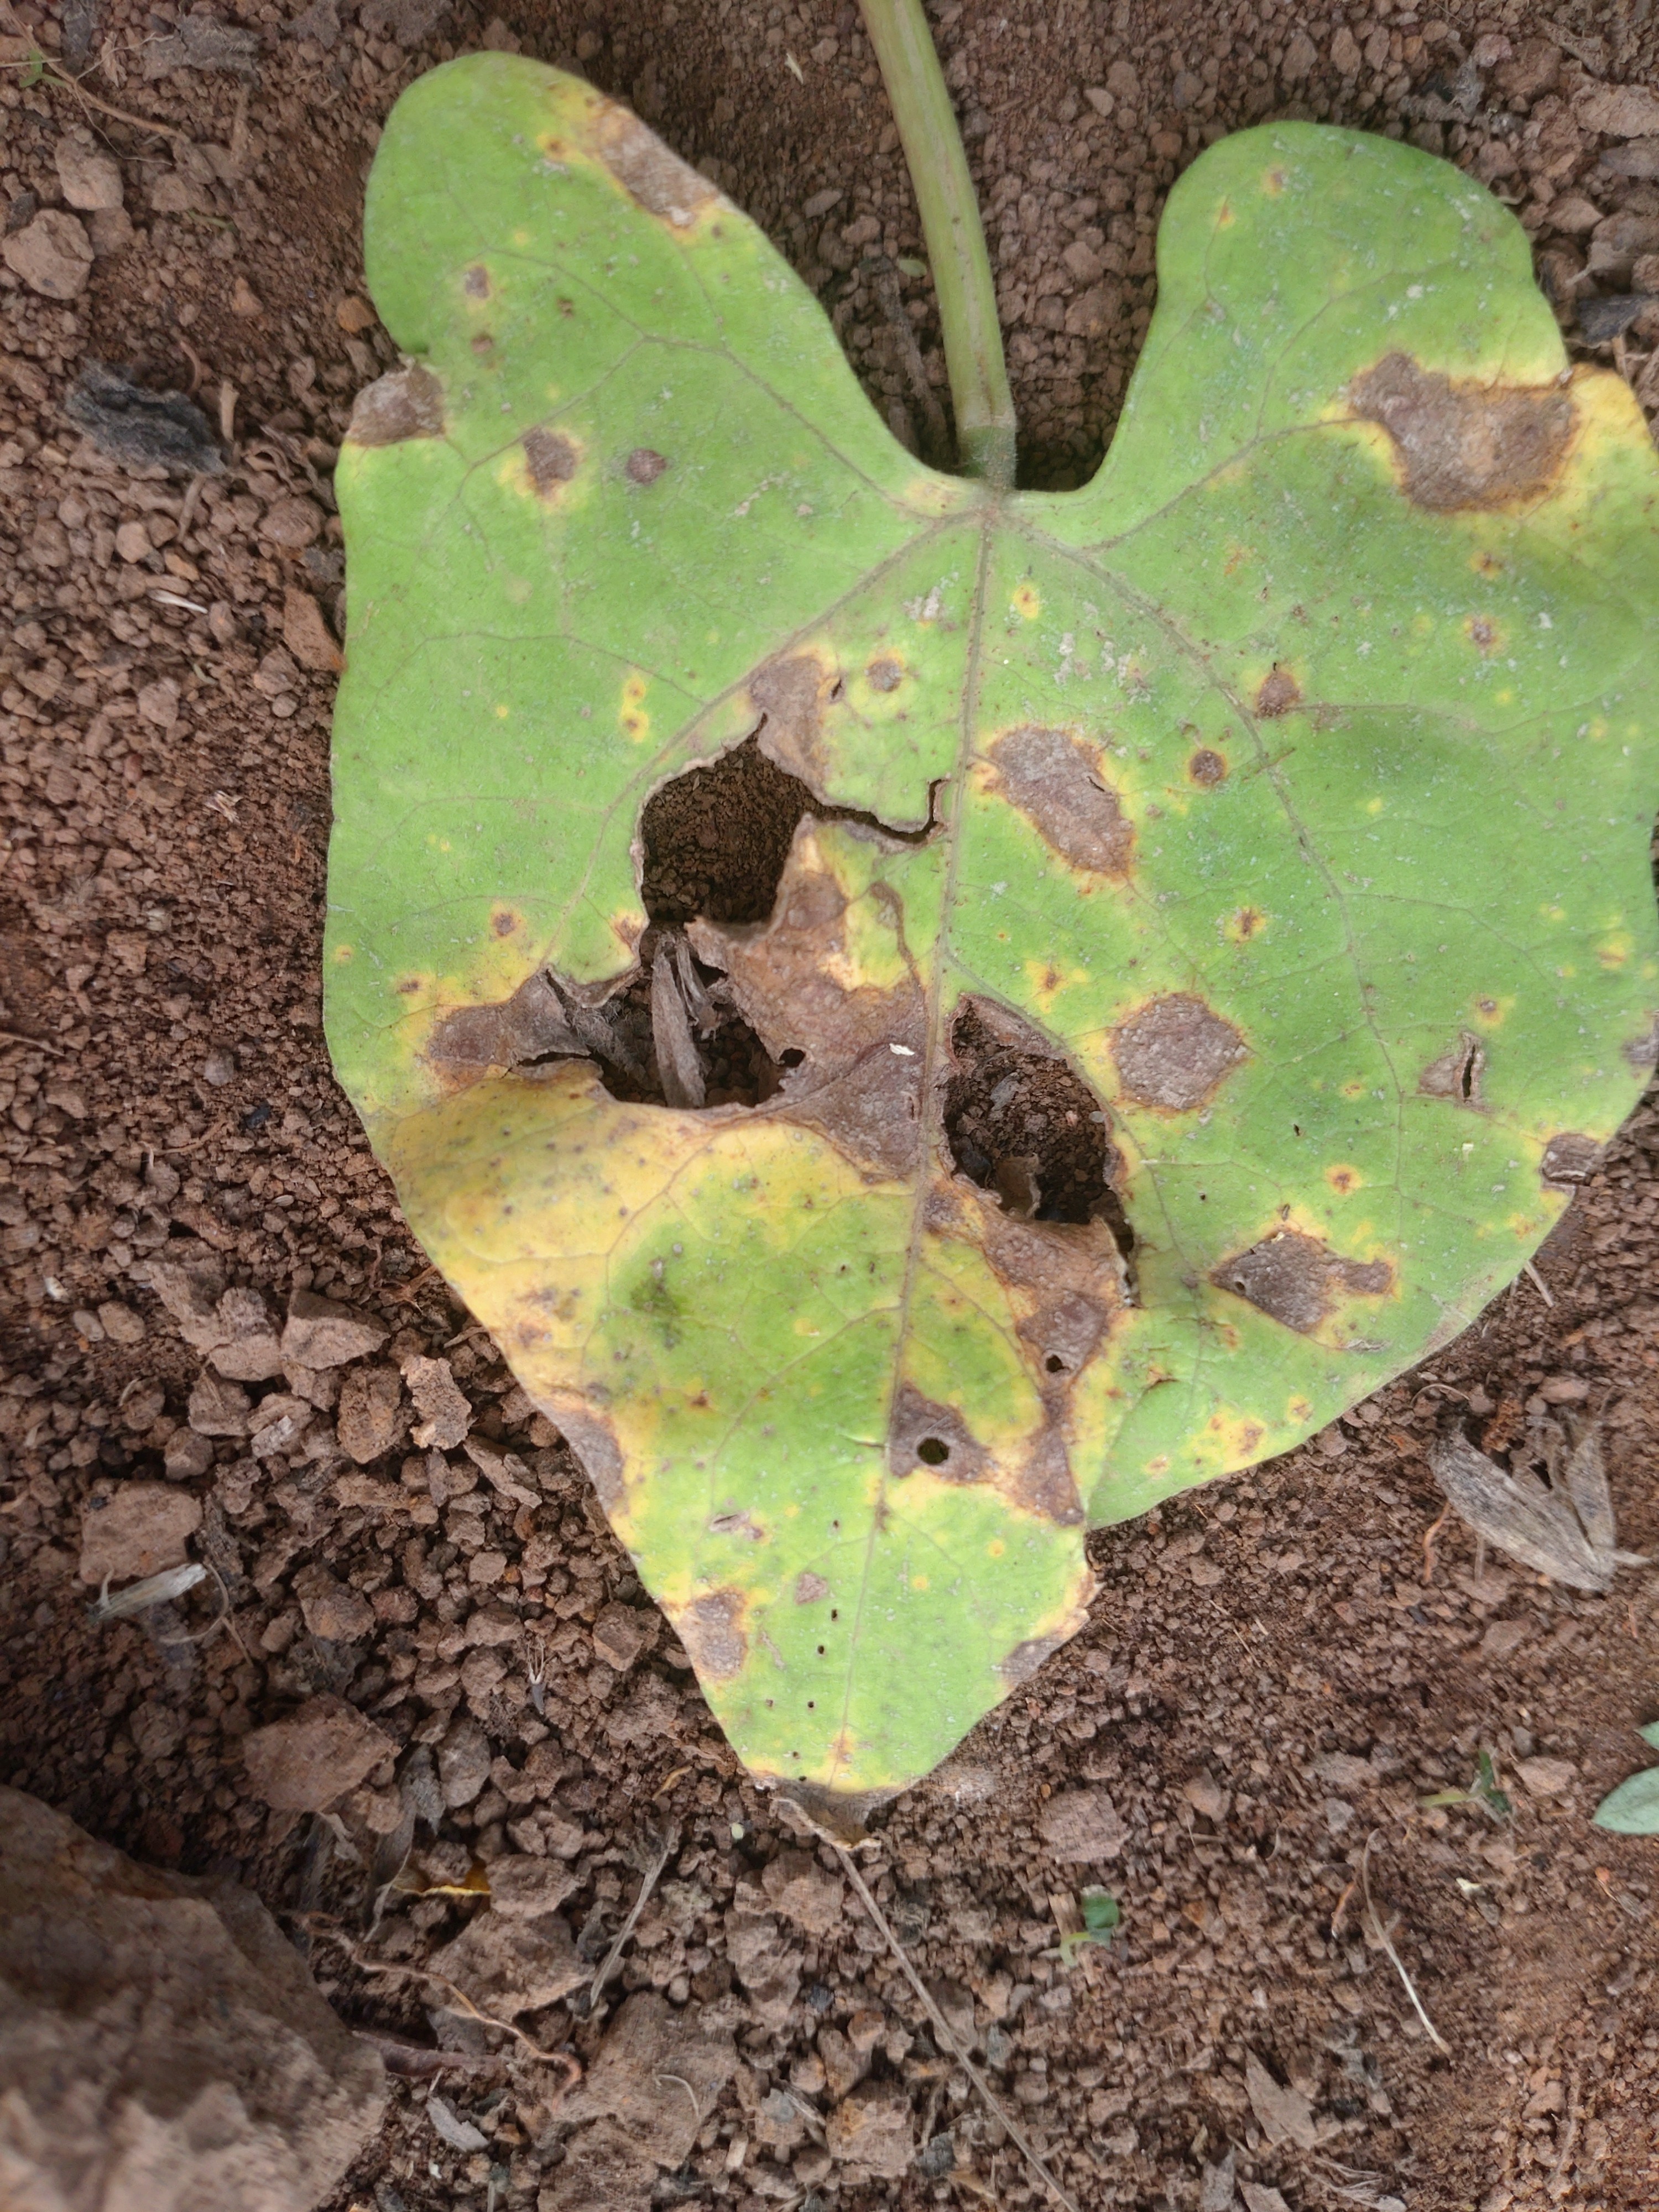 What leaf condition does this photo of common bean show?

rust
